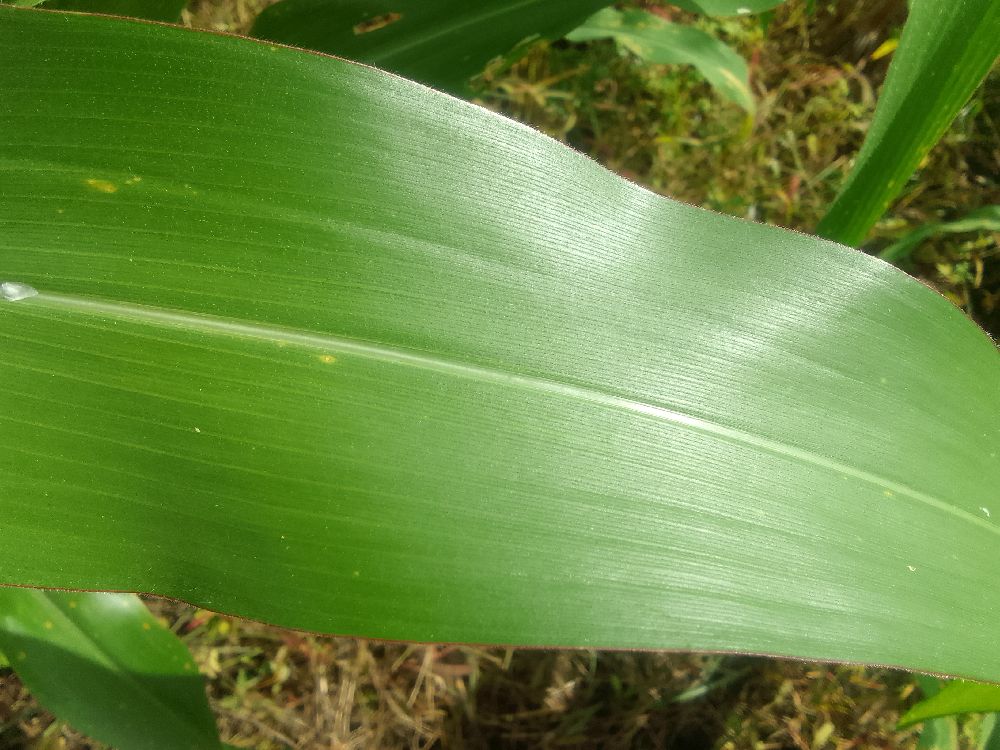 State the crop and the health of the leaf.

maize, healthy
